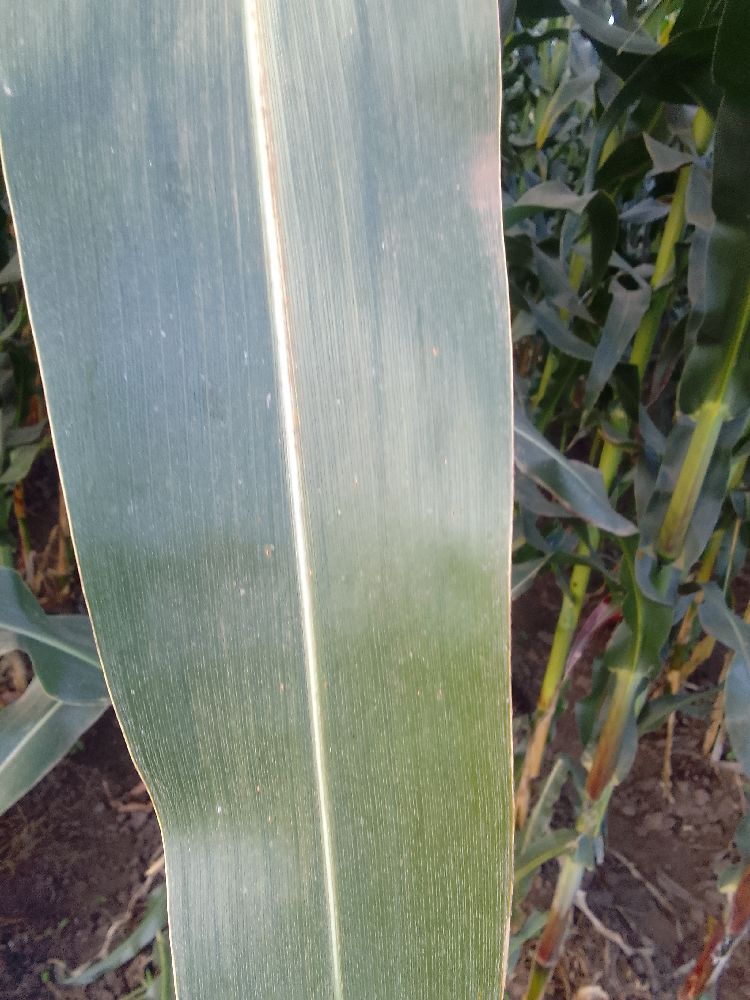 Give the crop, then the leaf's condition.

maize, healthy
